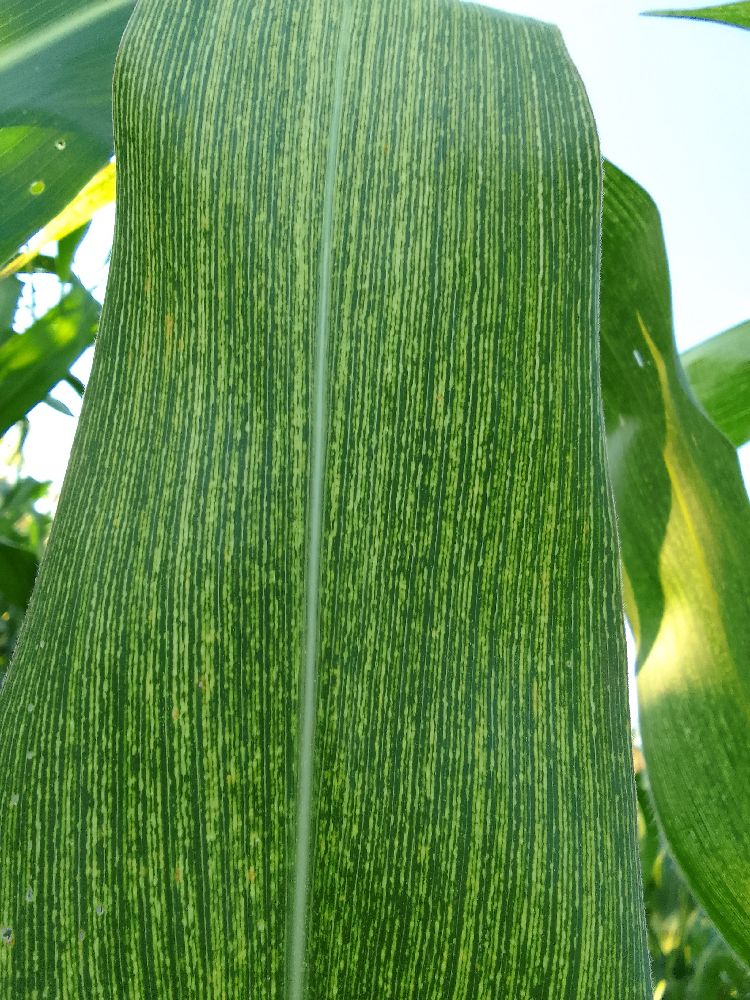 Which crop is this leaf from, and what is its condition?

maize, maize streak virus
